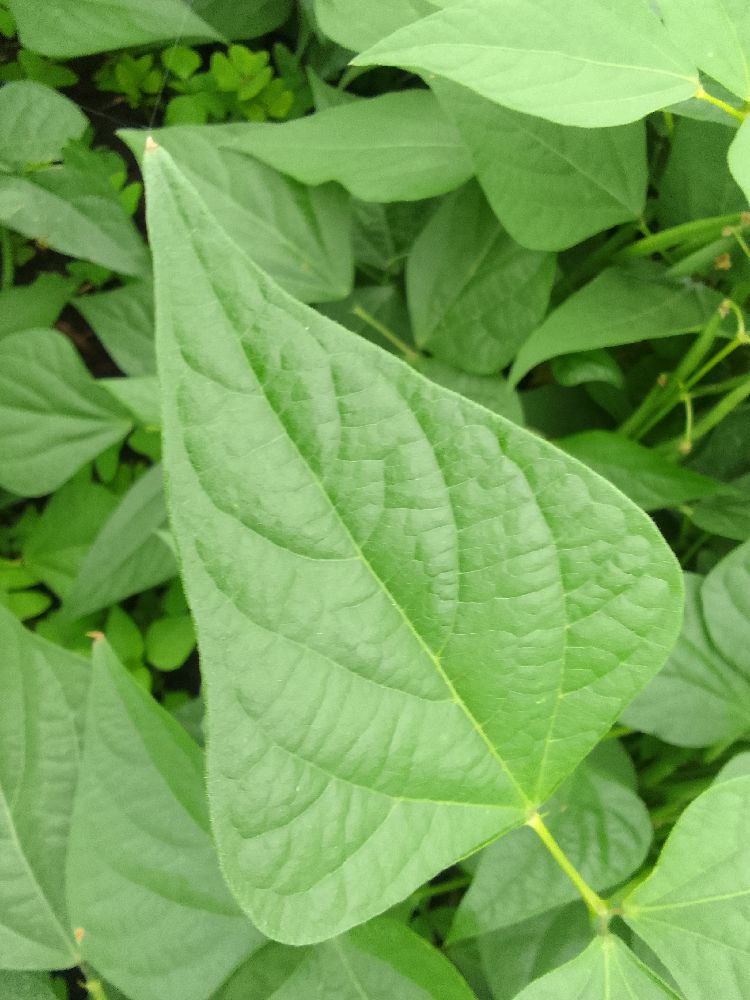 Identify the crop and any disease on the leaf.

common bean, healthy
